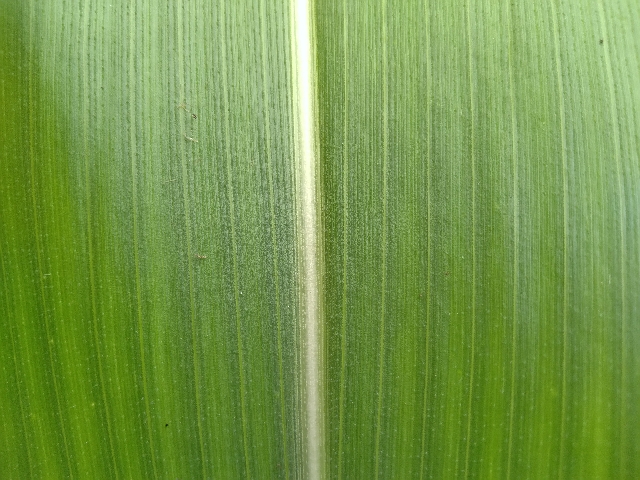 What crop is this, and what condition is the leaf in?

maize, healthy
